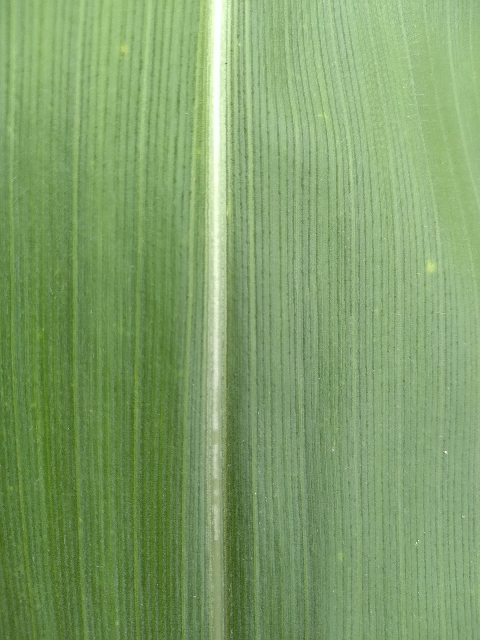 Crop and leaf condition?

maize, healthy
